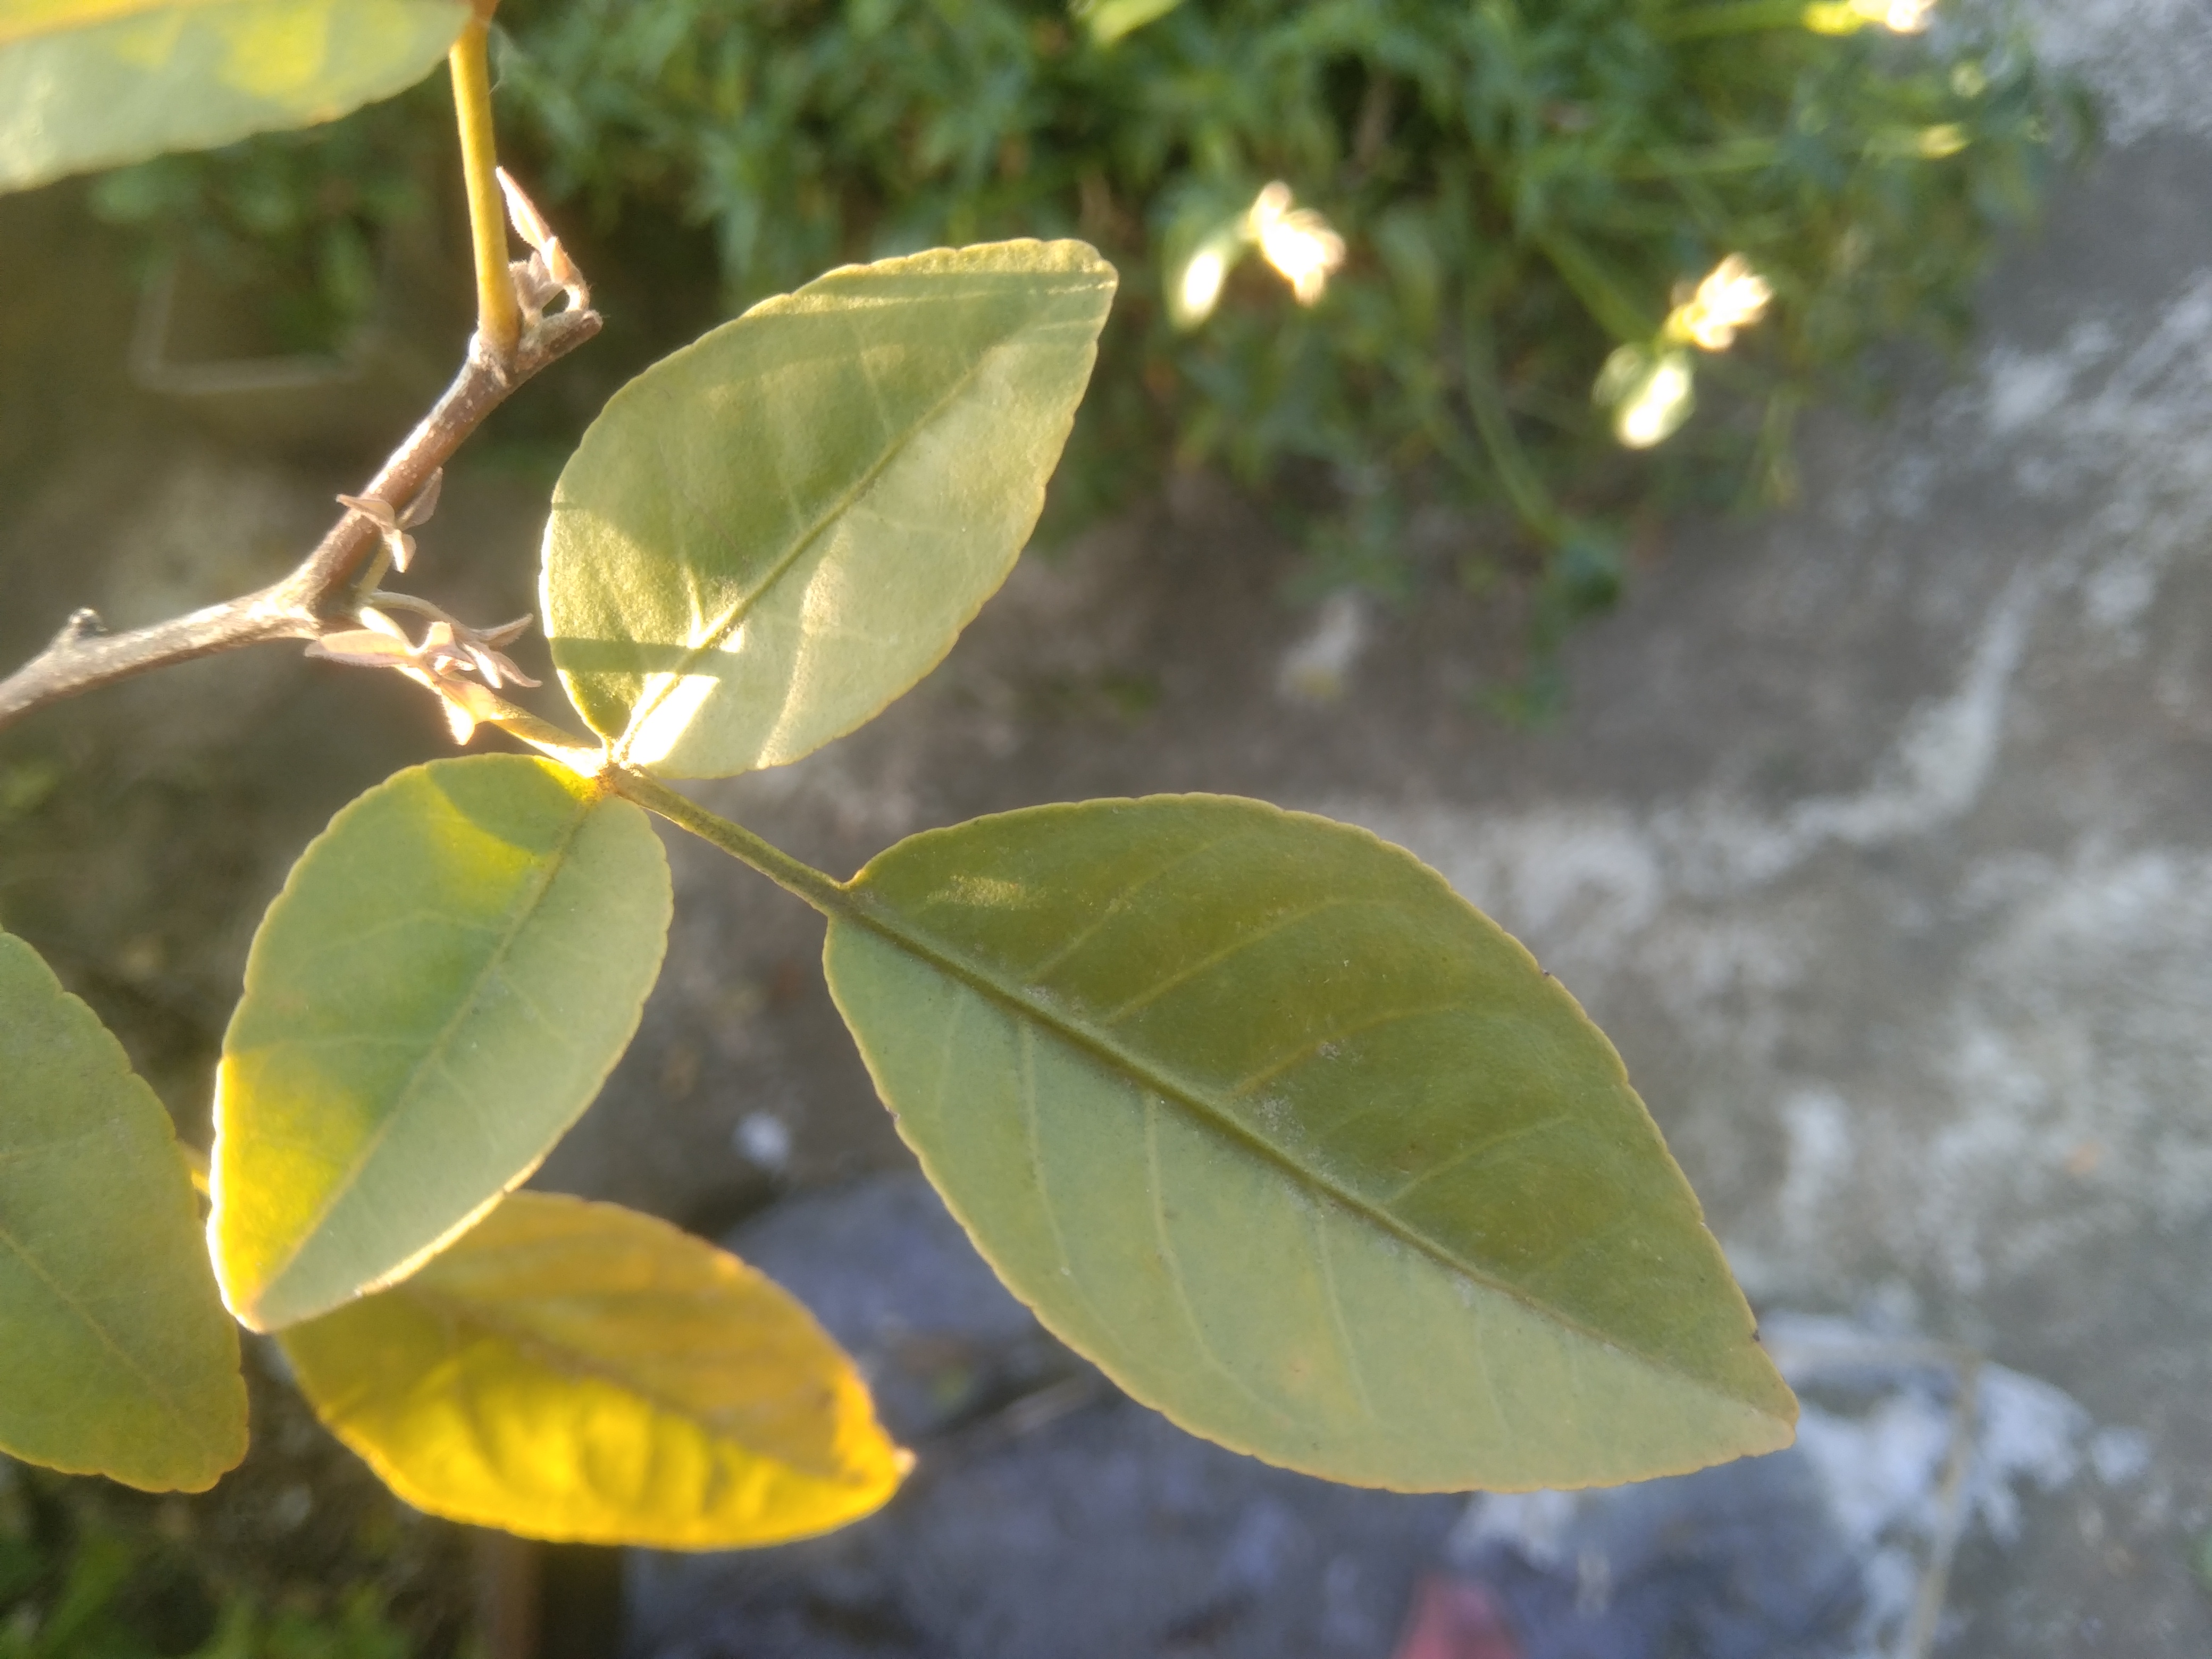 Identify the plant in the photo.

wood apple
